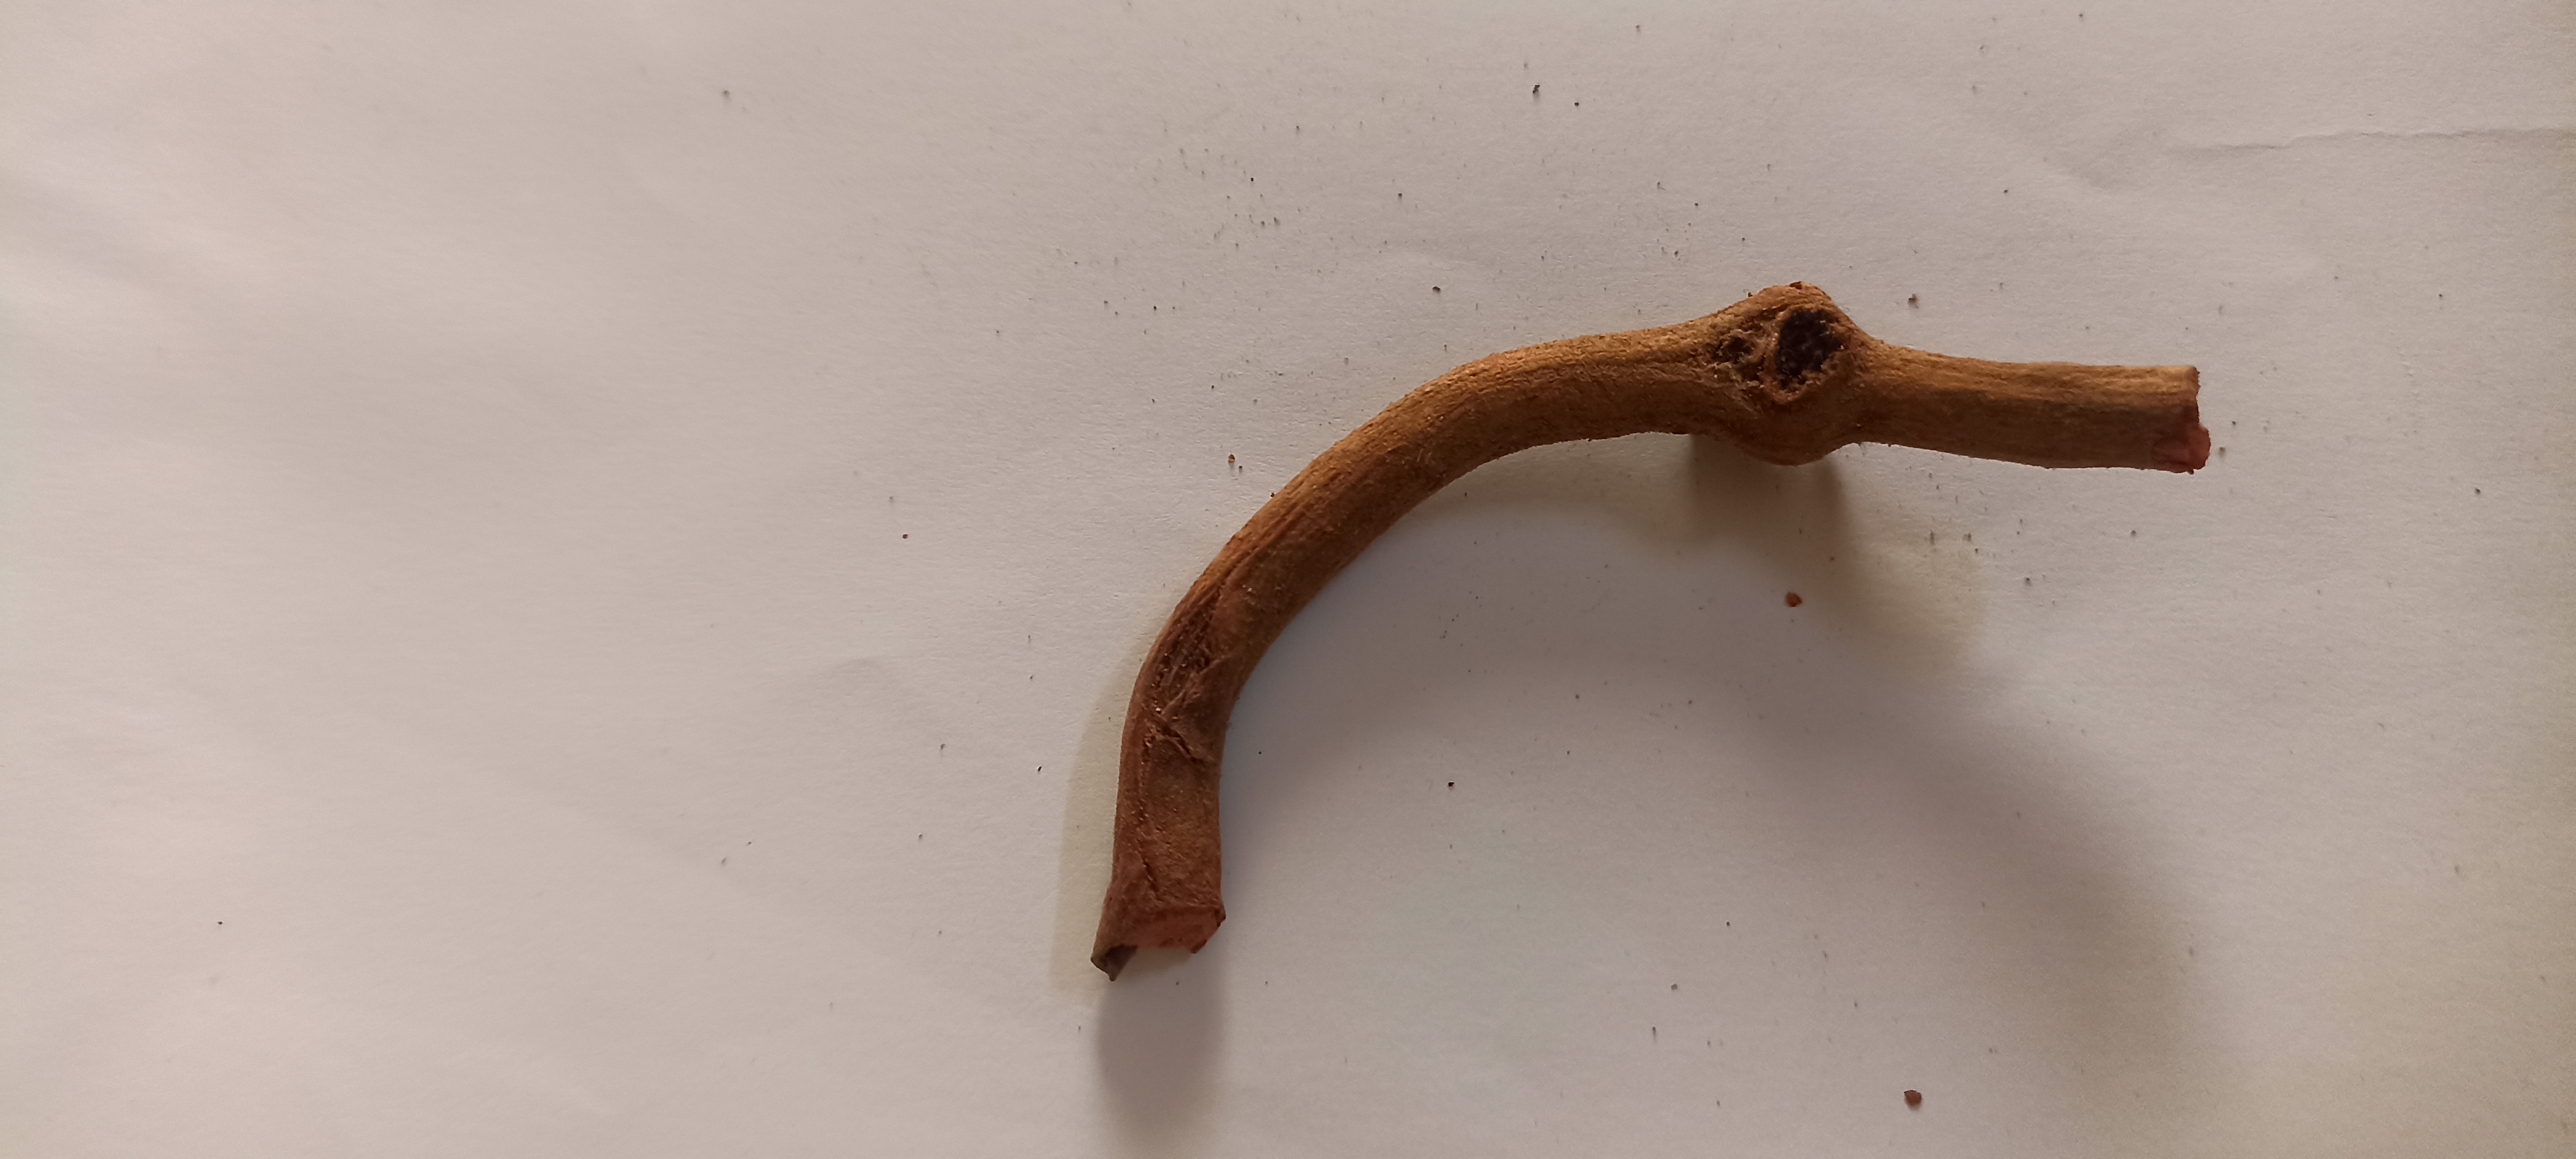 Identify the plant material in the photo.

manjistha
